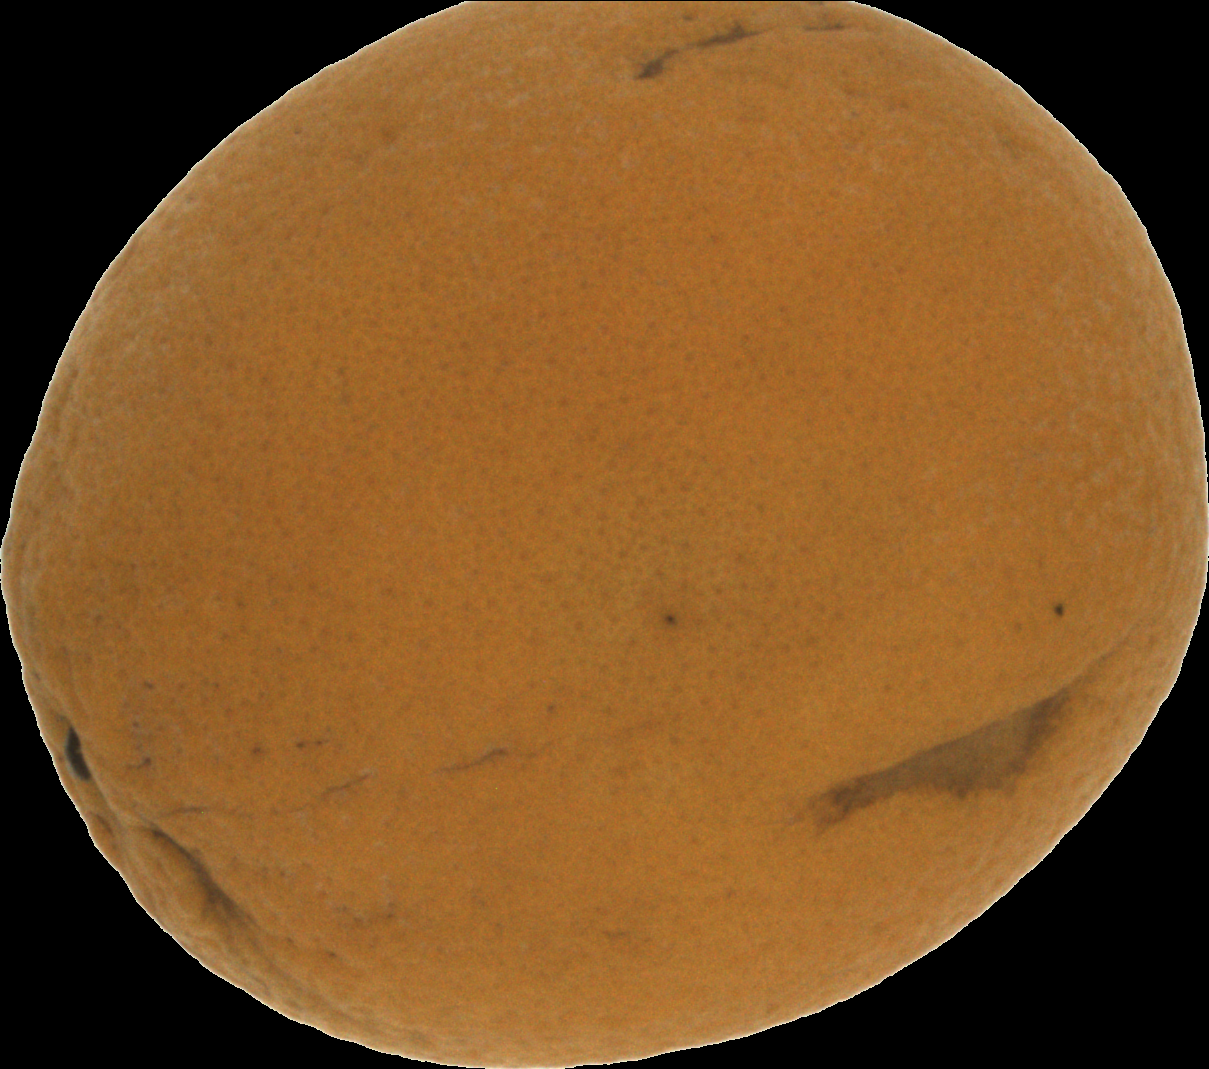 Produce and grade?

orange, bad
